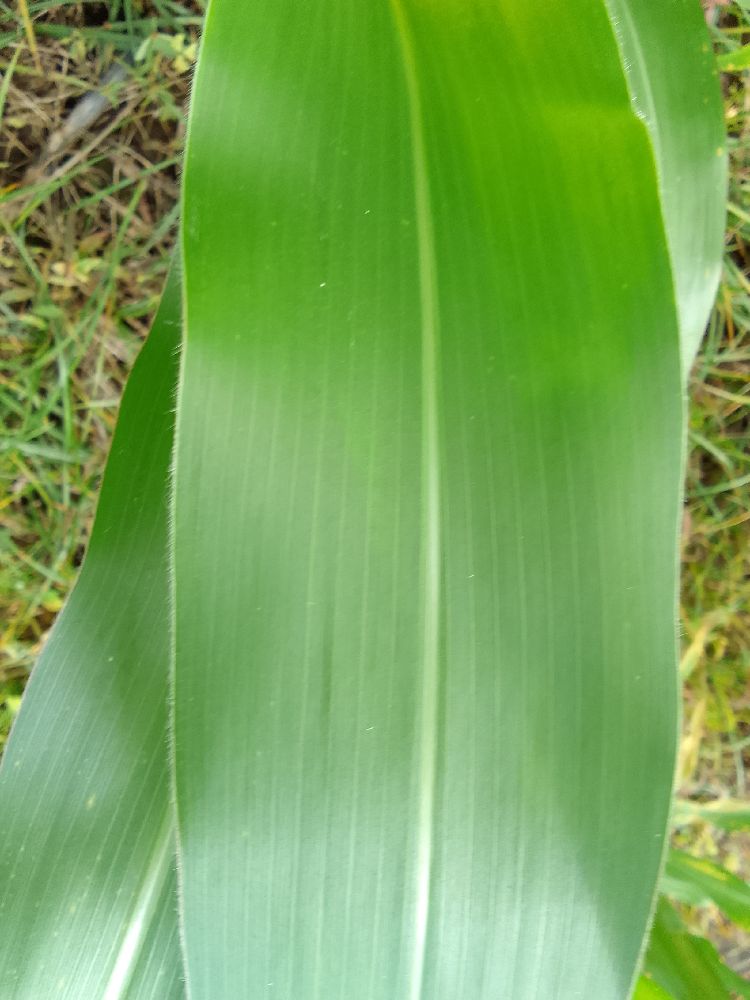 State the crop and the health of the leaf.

maize, healthy
